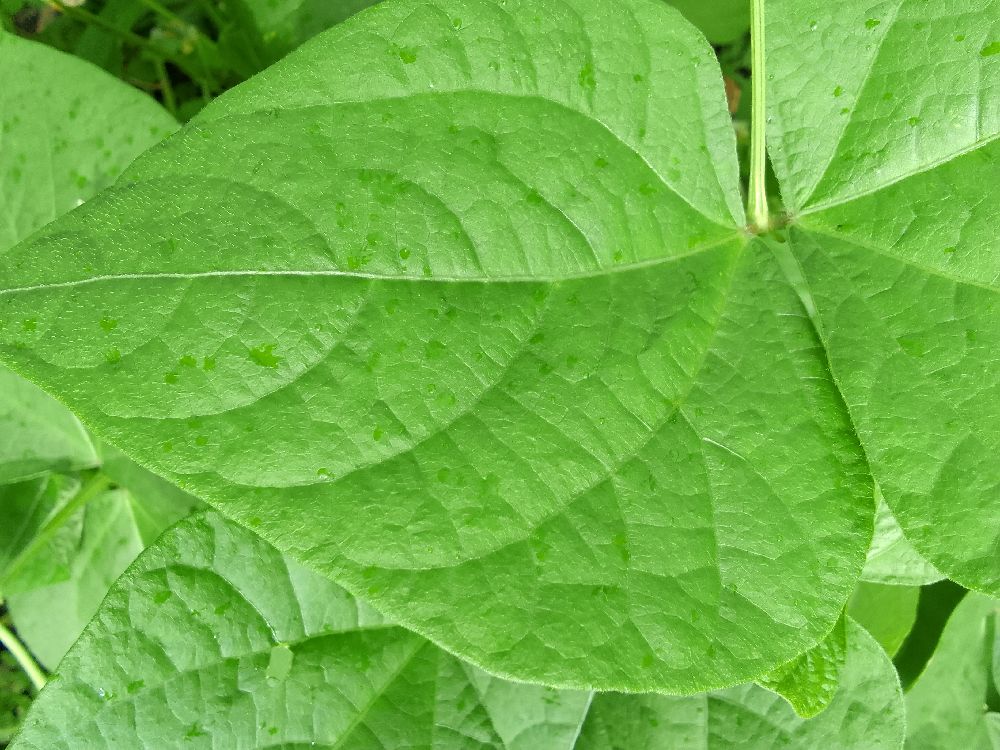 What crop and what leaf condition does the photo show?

common bean, healthy
